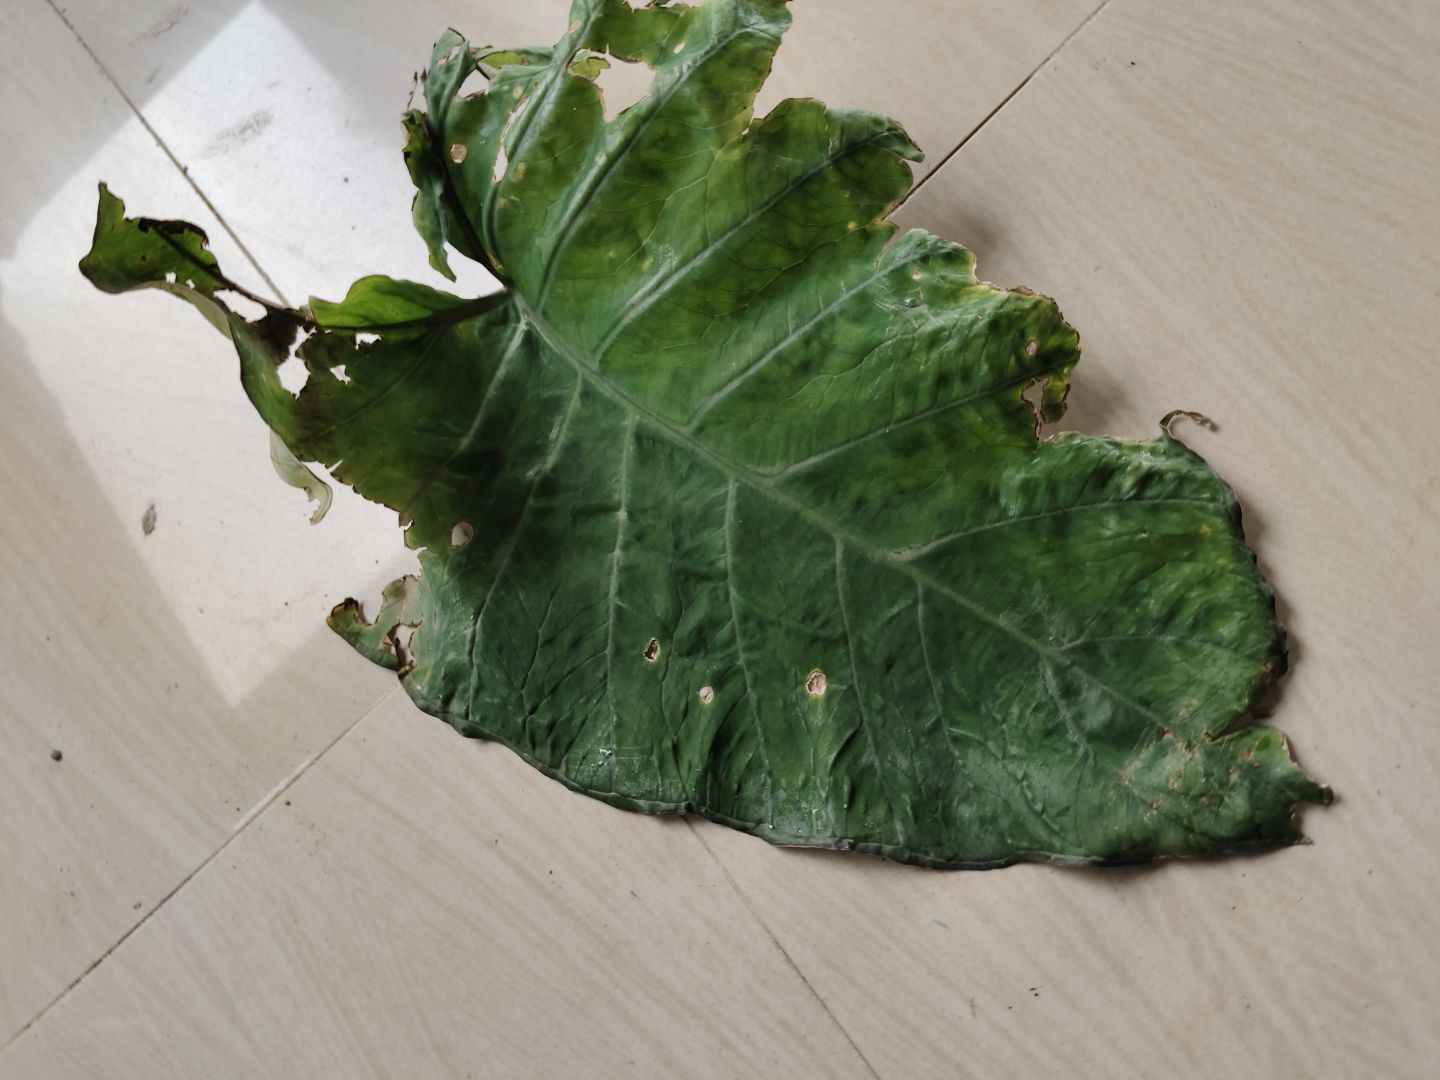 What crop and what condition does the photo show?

taro, leaf blight
